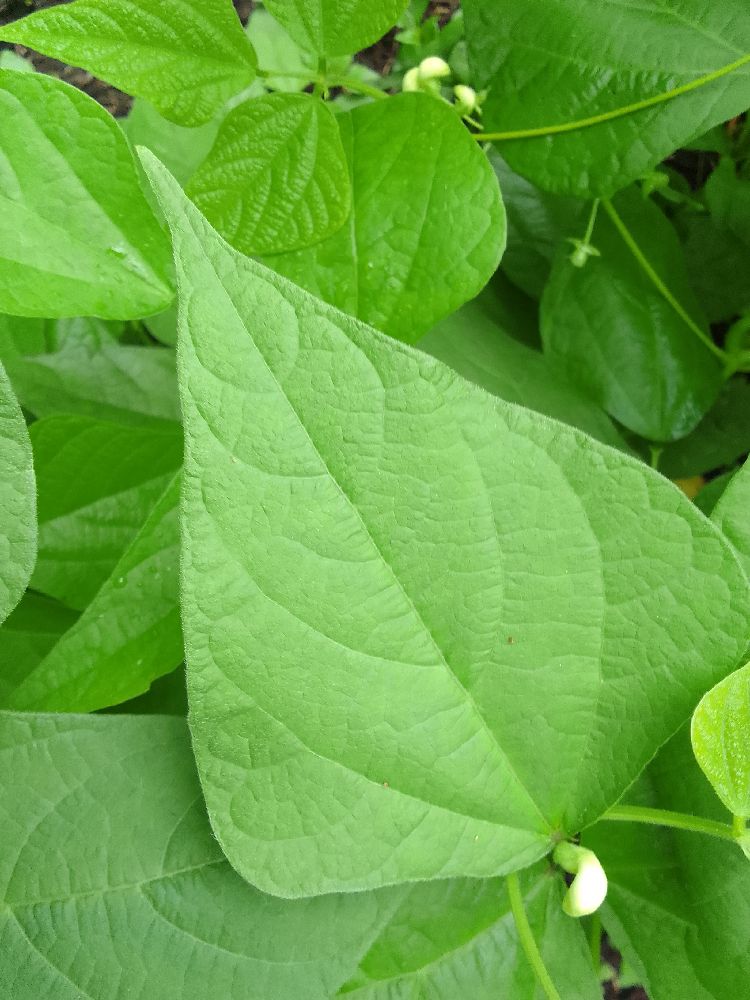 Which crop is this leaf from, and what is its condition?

common bean, healthy
